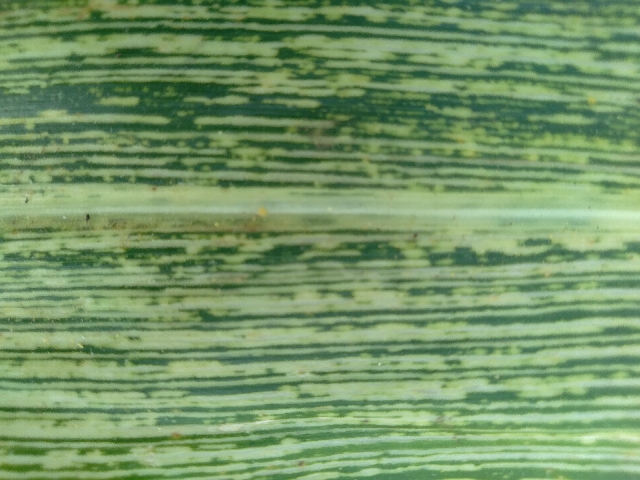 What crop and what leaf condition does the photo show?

maize, maize streak virus
